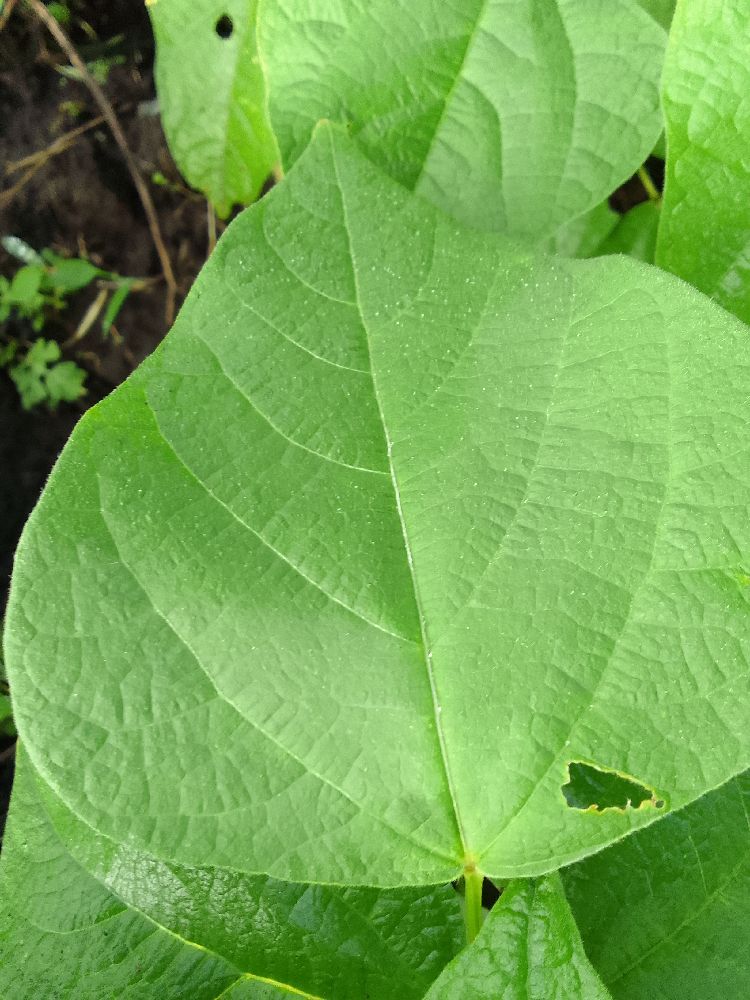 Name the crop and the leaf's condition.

common bean, healthy
